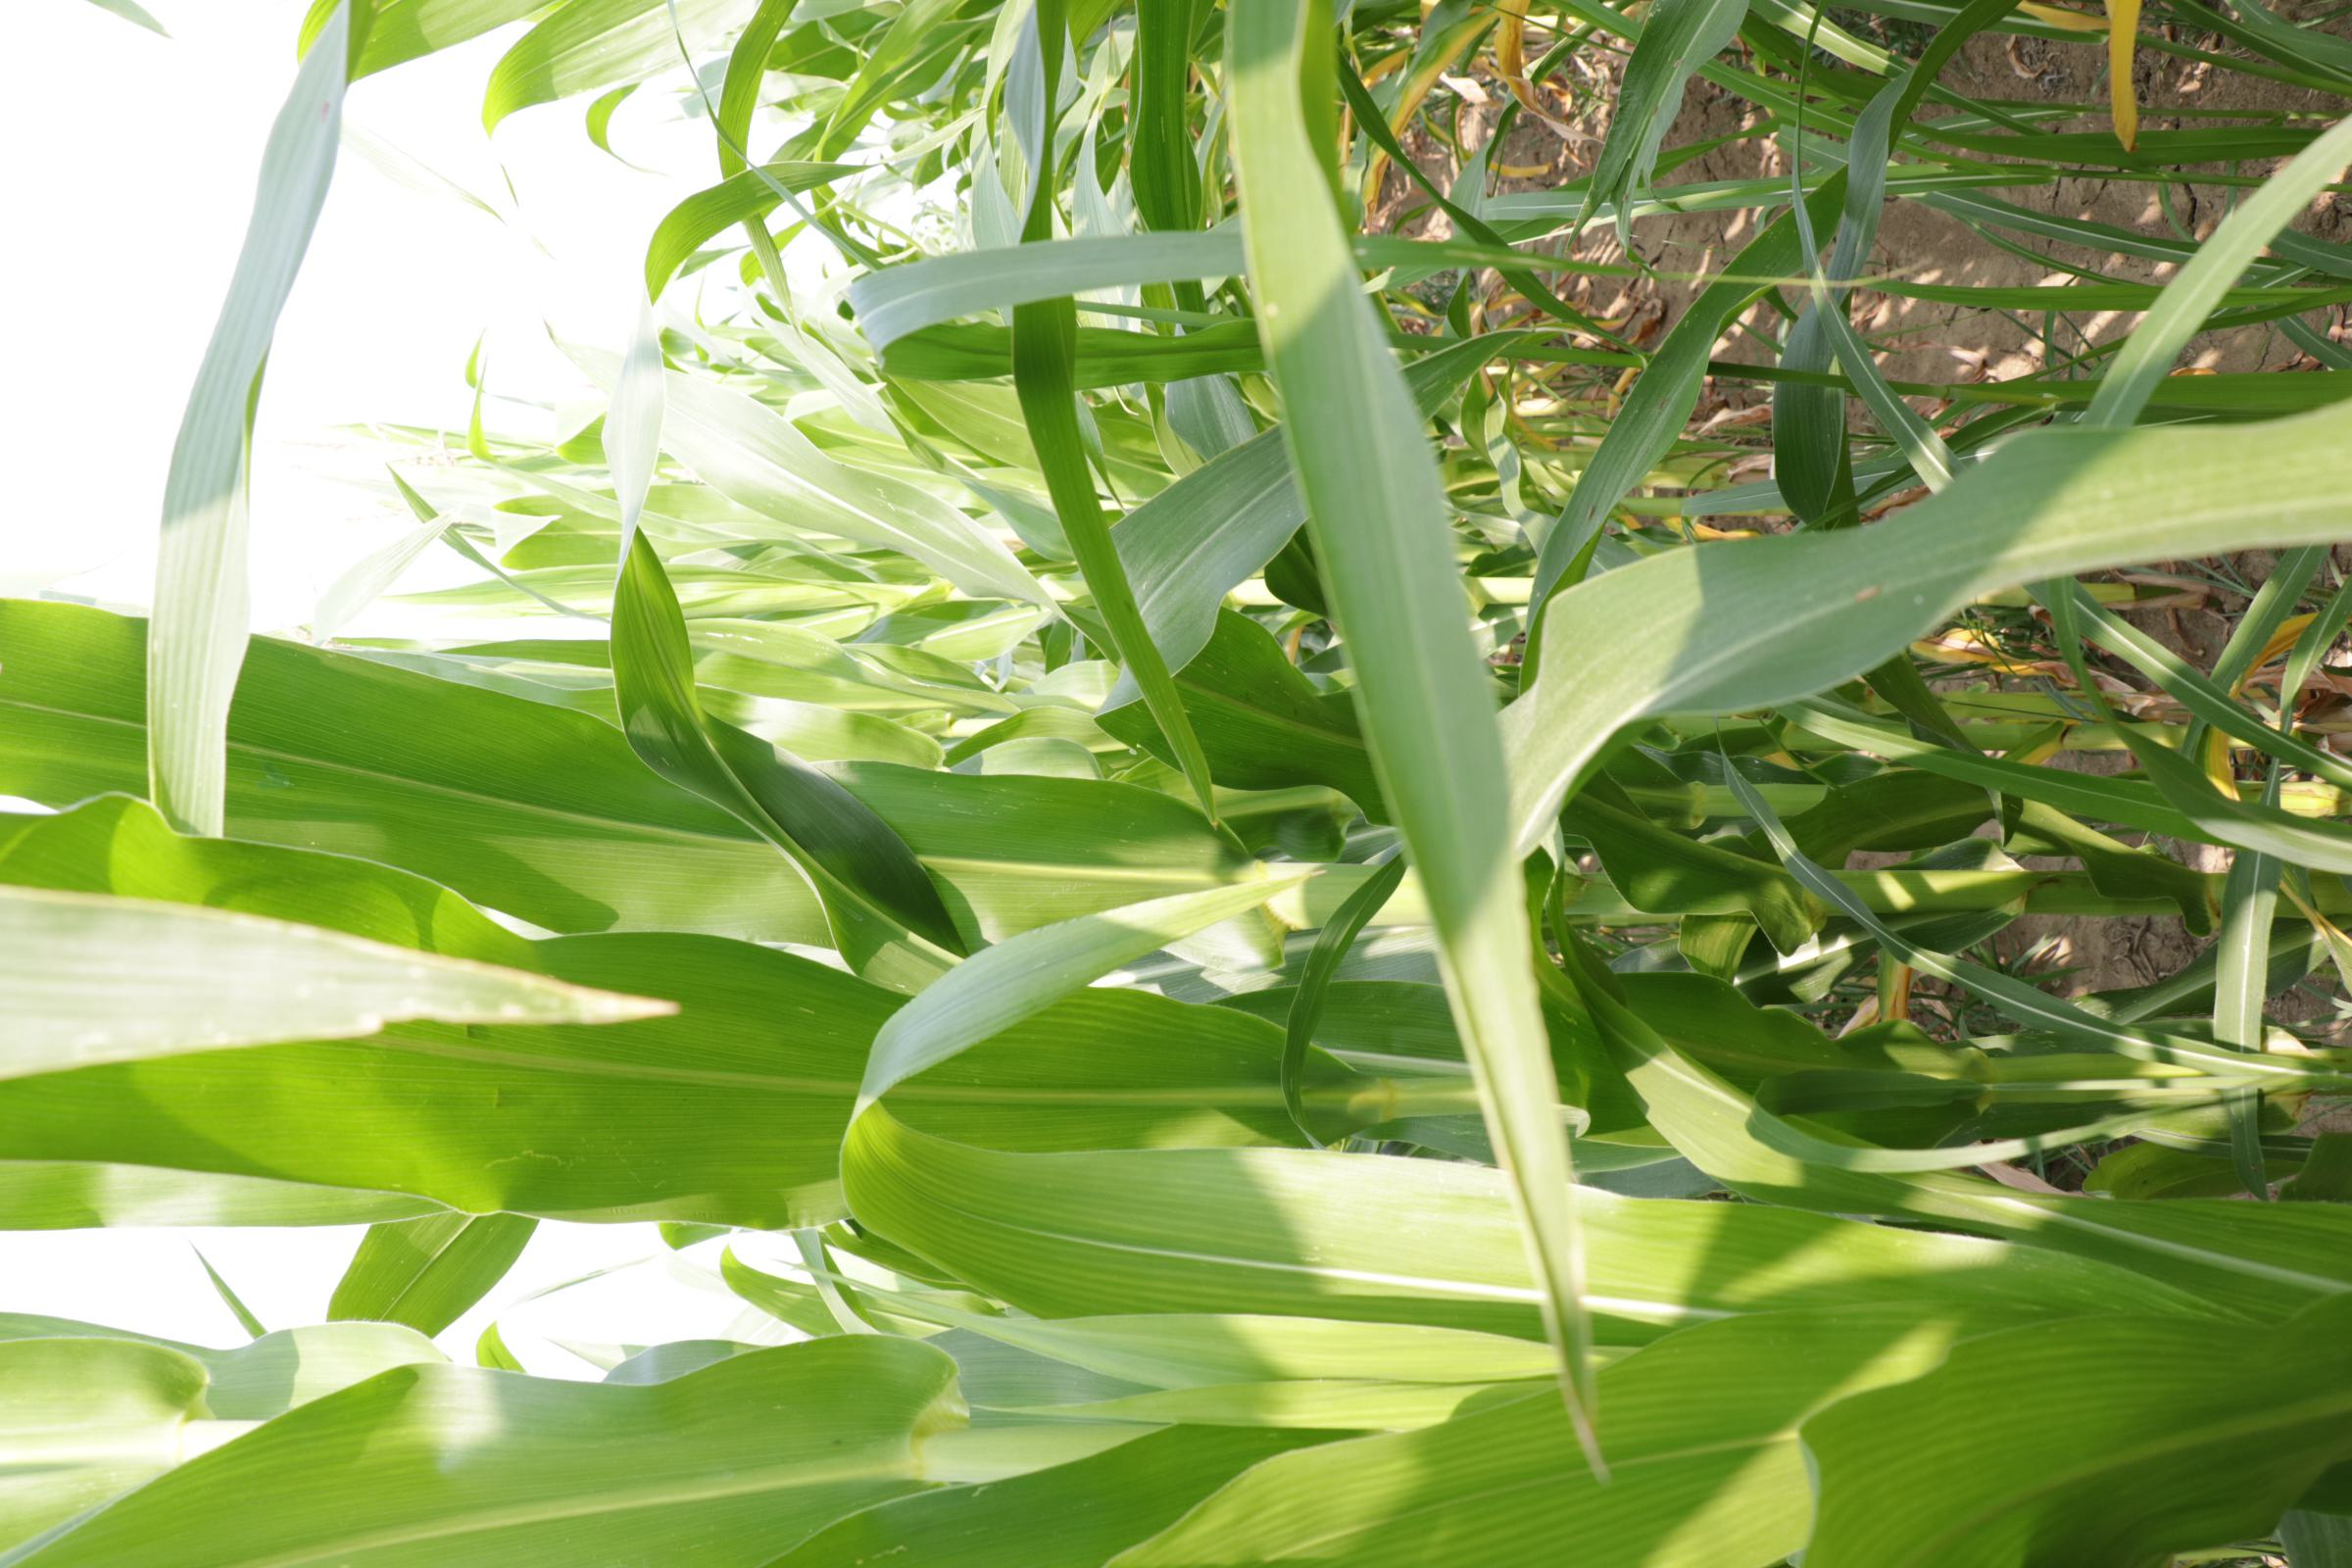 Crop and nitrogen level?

maize, reduced nitrogen fertilisation
